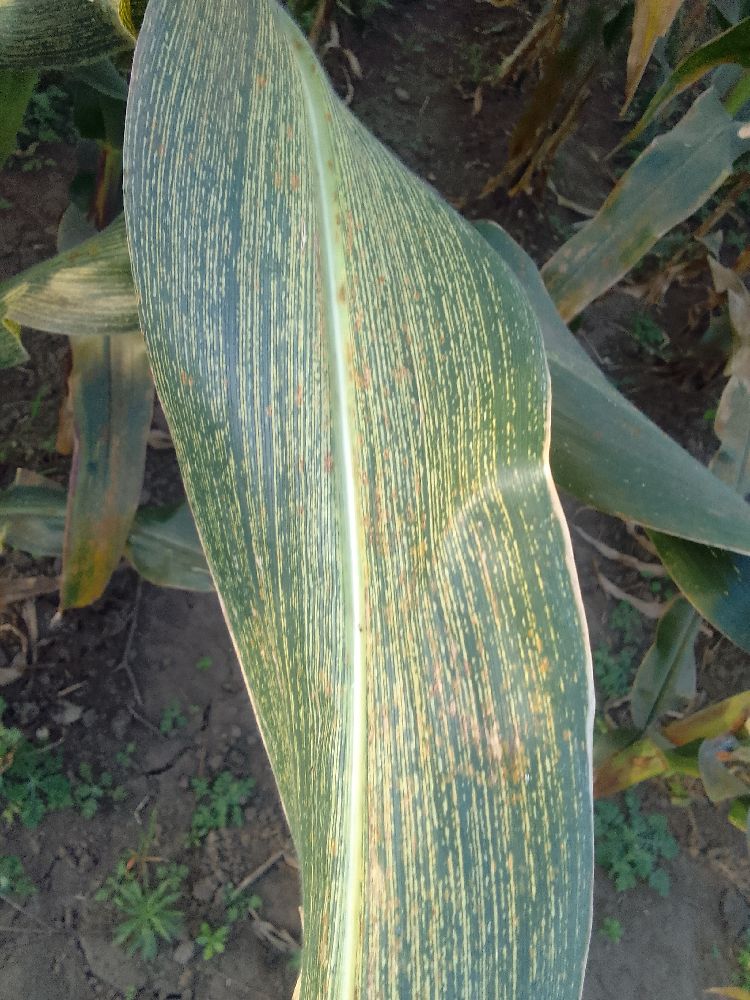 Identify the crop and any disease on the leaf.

maize, maize streak virus
